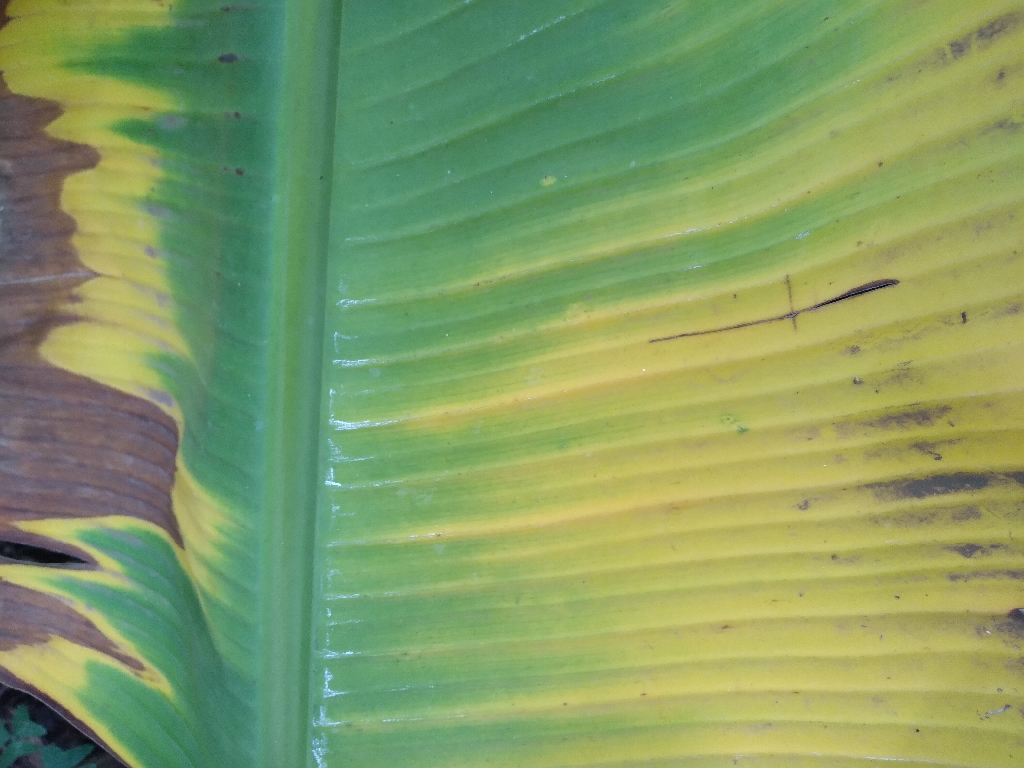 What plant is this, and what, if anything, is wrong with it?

banana, fusarium wilt race 1
